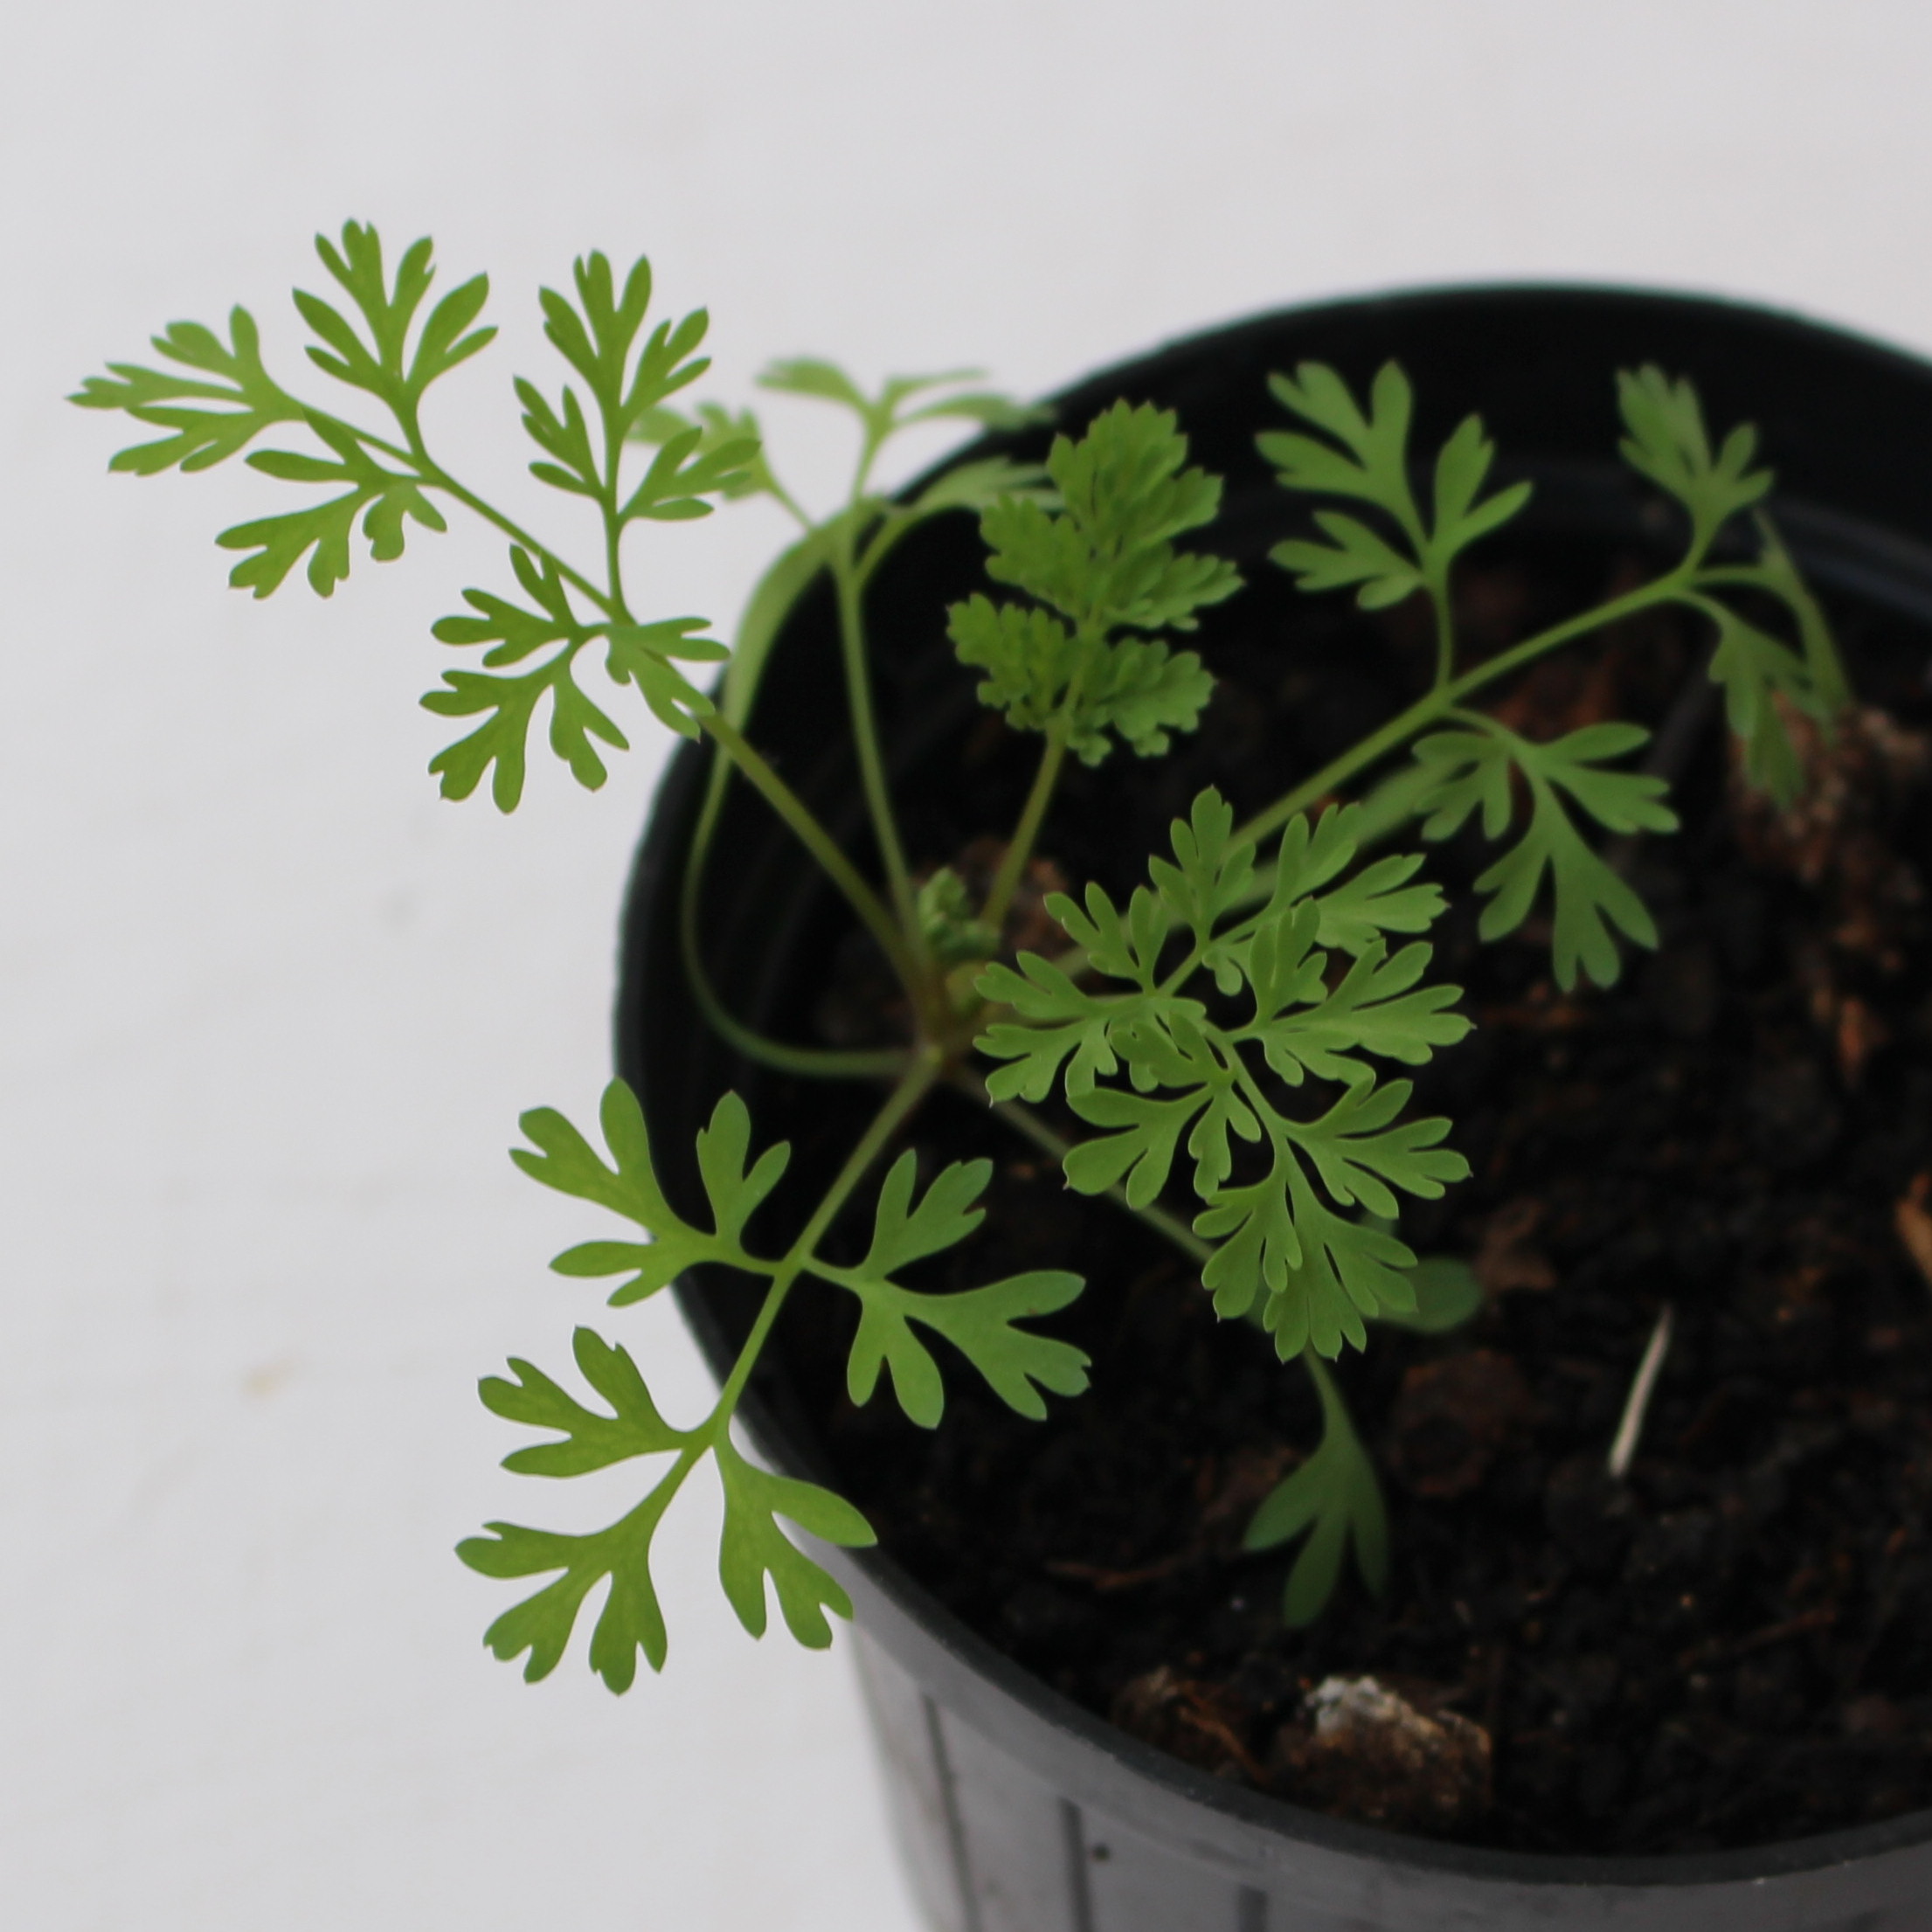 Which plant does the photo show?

Fumaria officinalis
